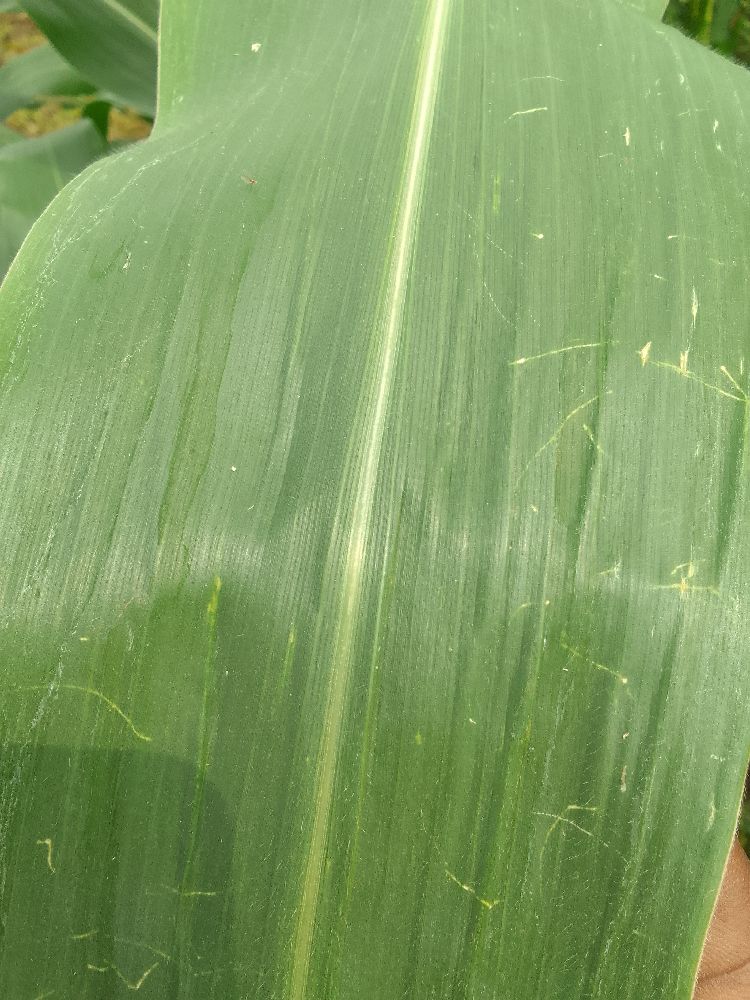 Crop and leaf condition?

maize, healthy
